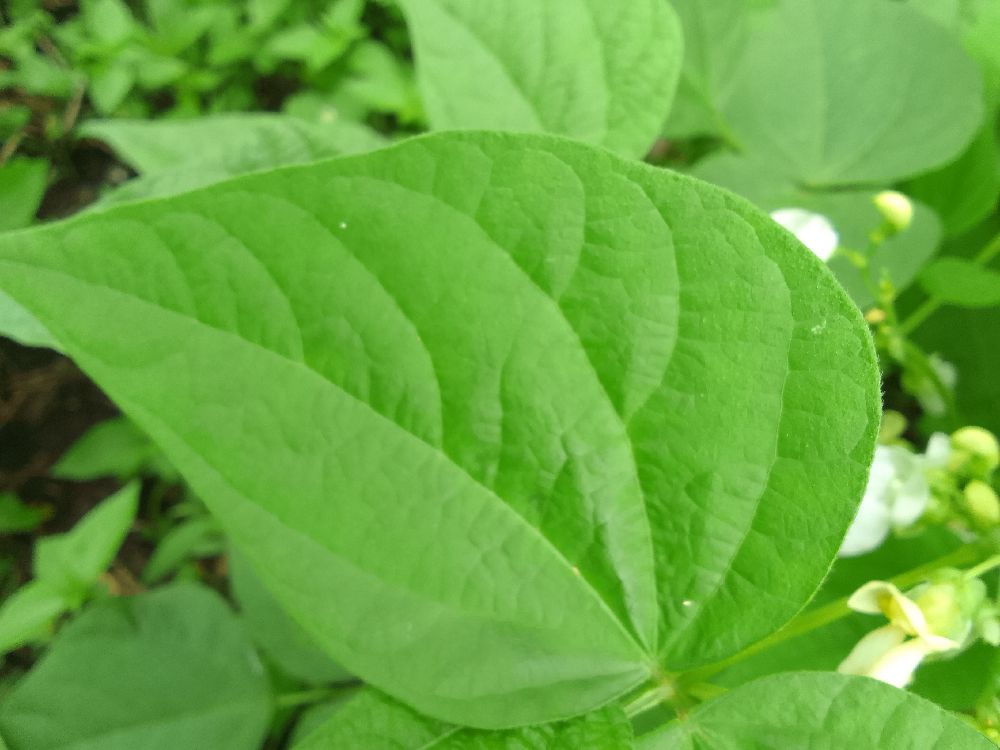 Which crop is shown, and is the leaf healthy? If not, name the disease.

common bean, healthy
